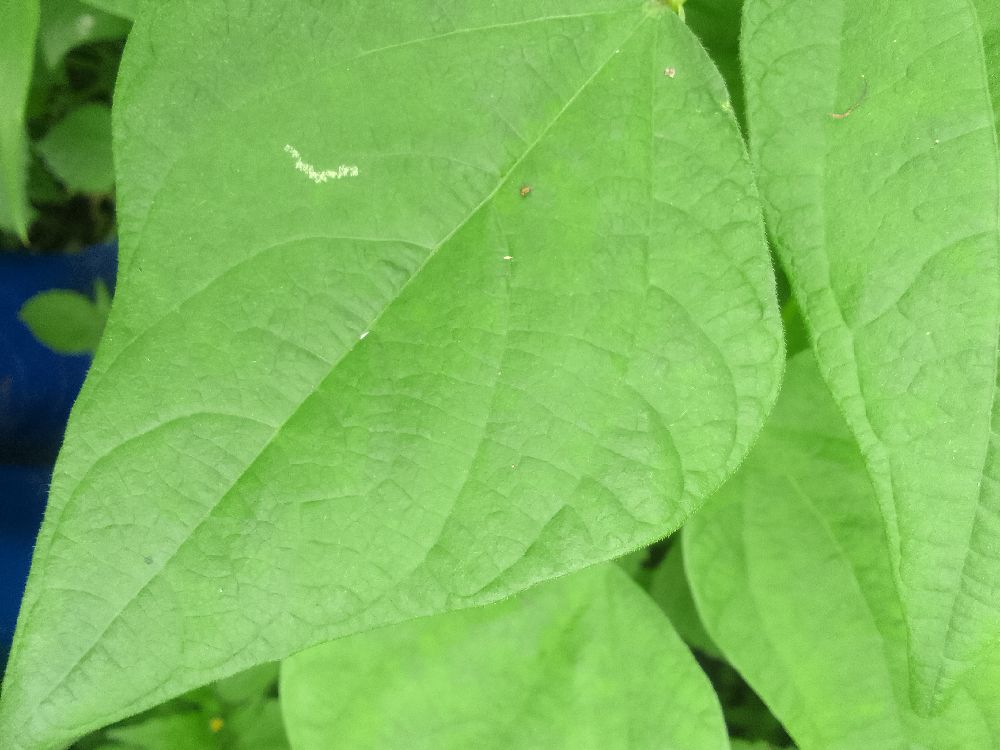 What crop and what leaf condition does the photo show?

common bean, healthy
